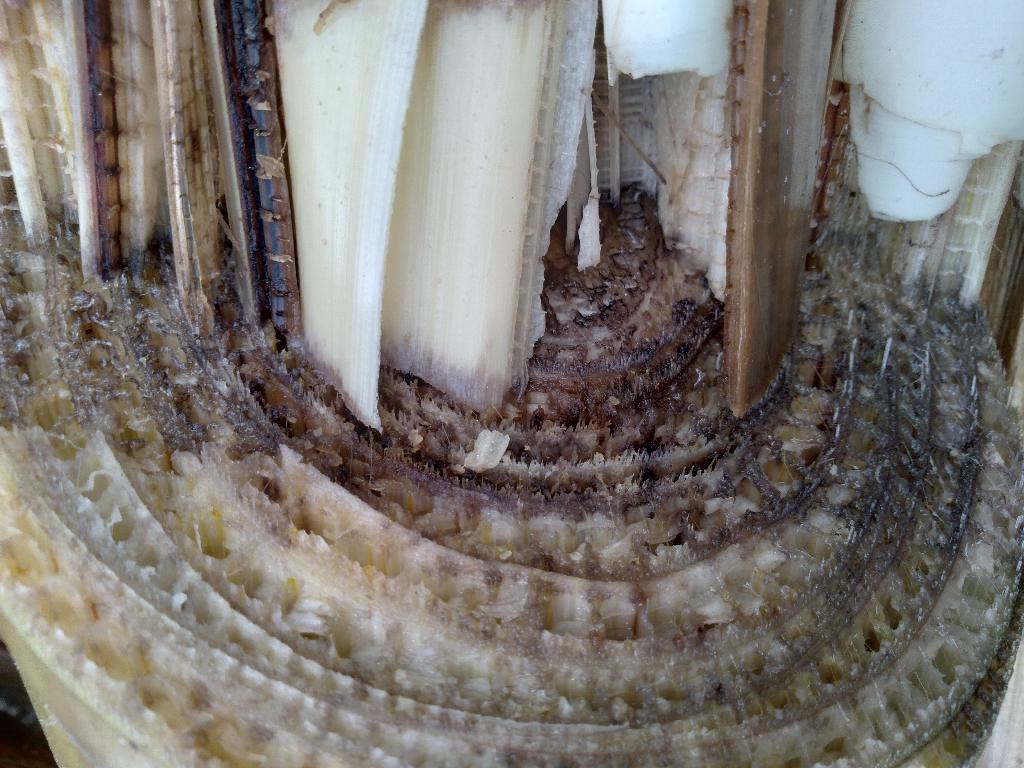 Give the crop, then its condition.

banana, fusarium wilt race 1
